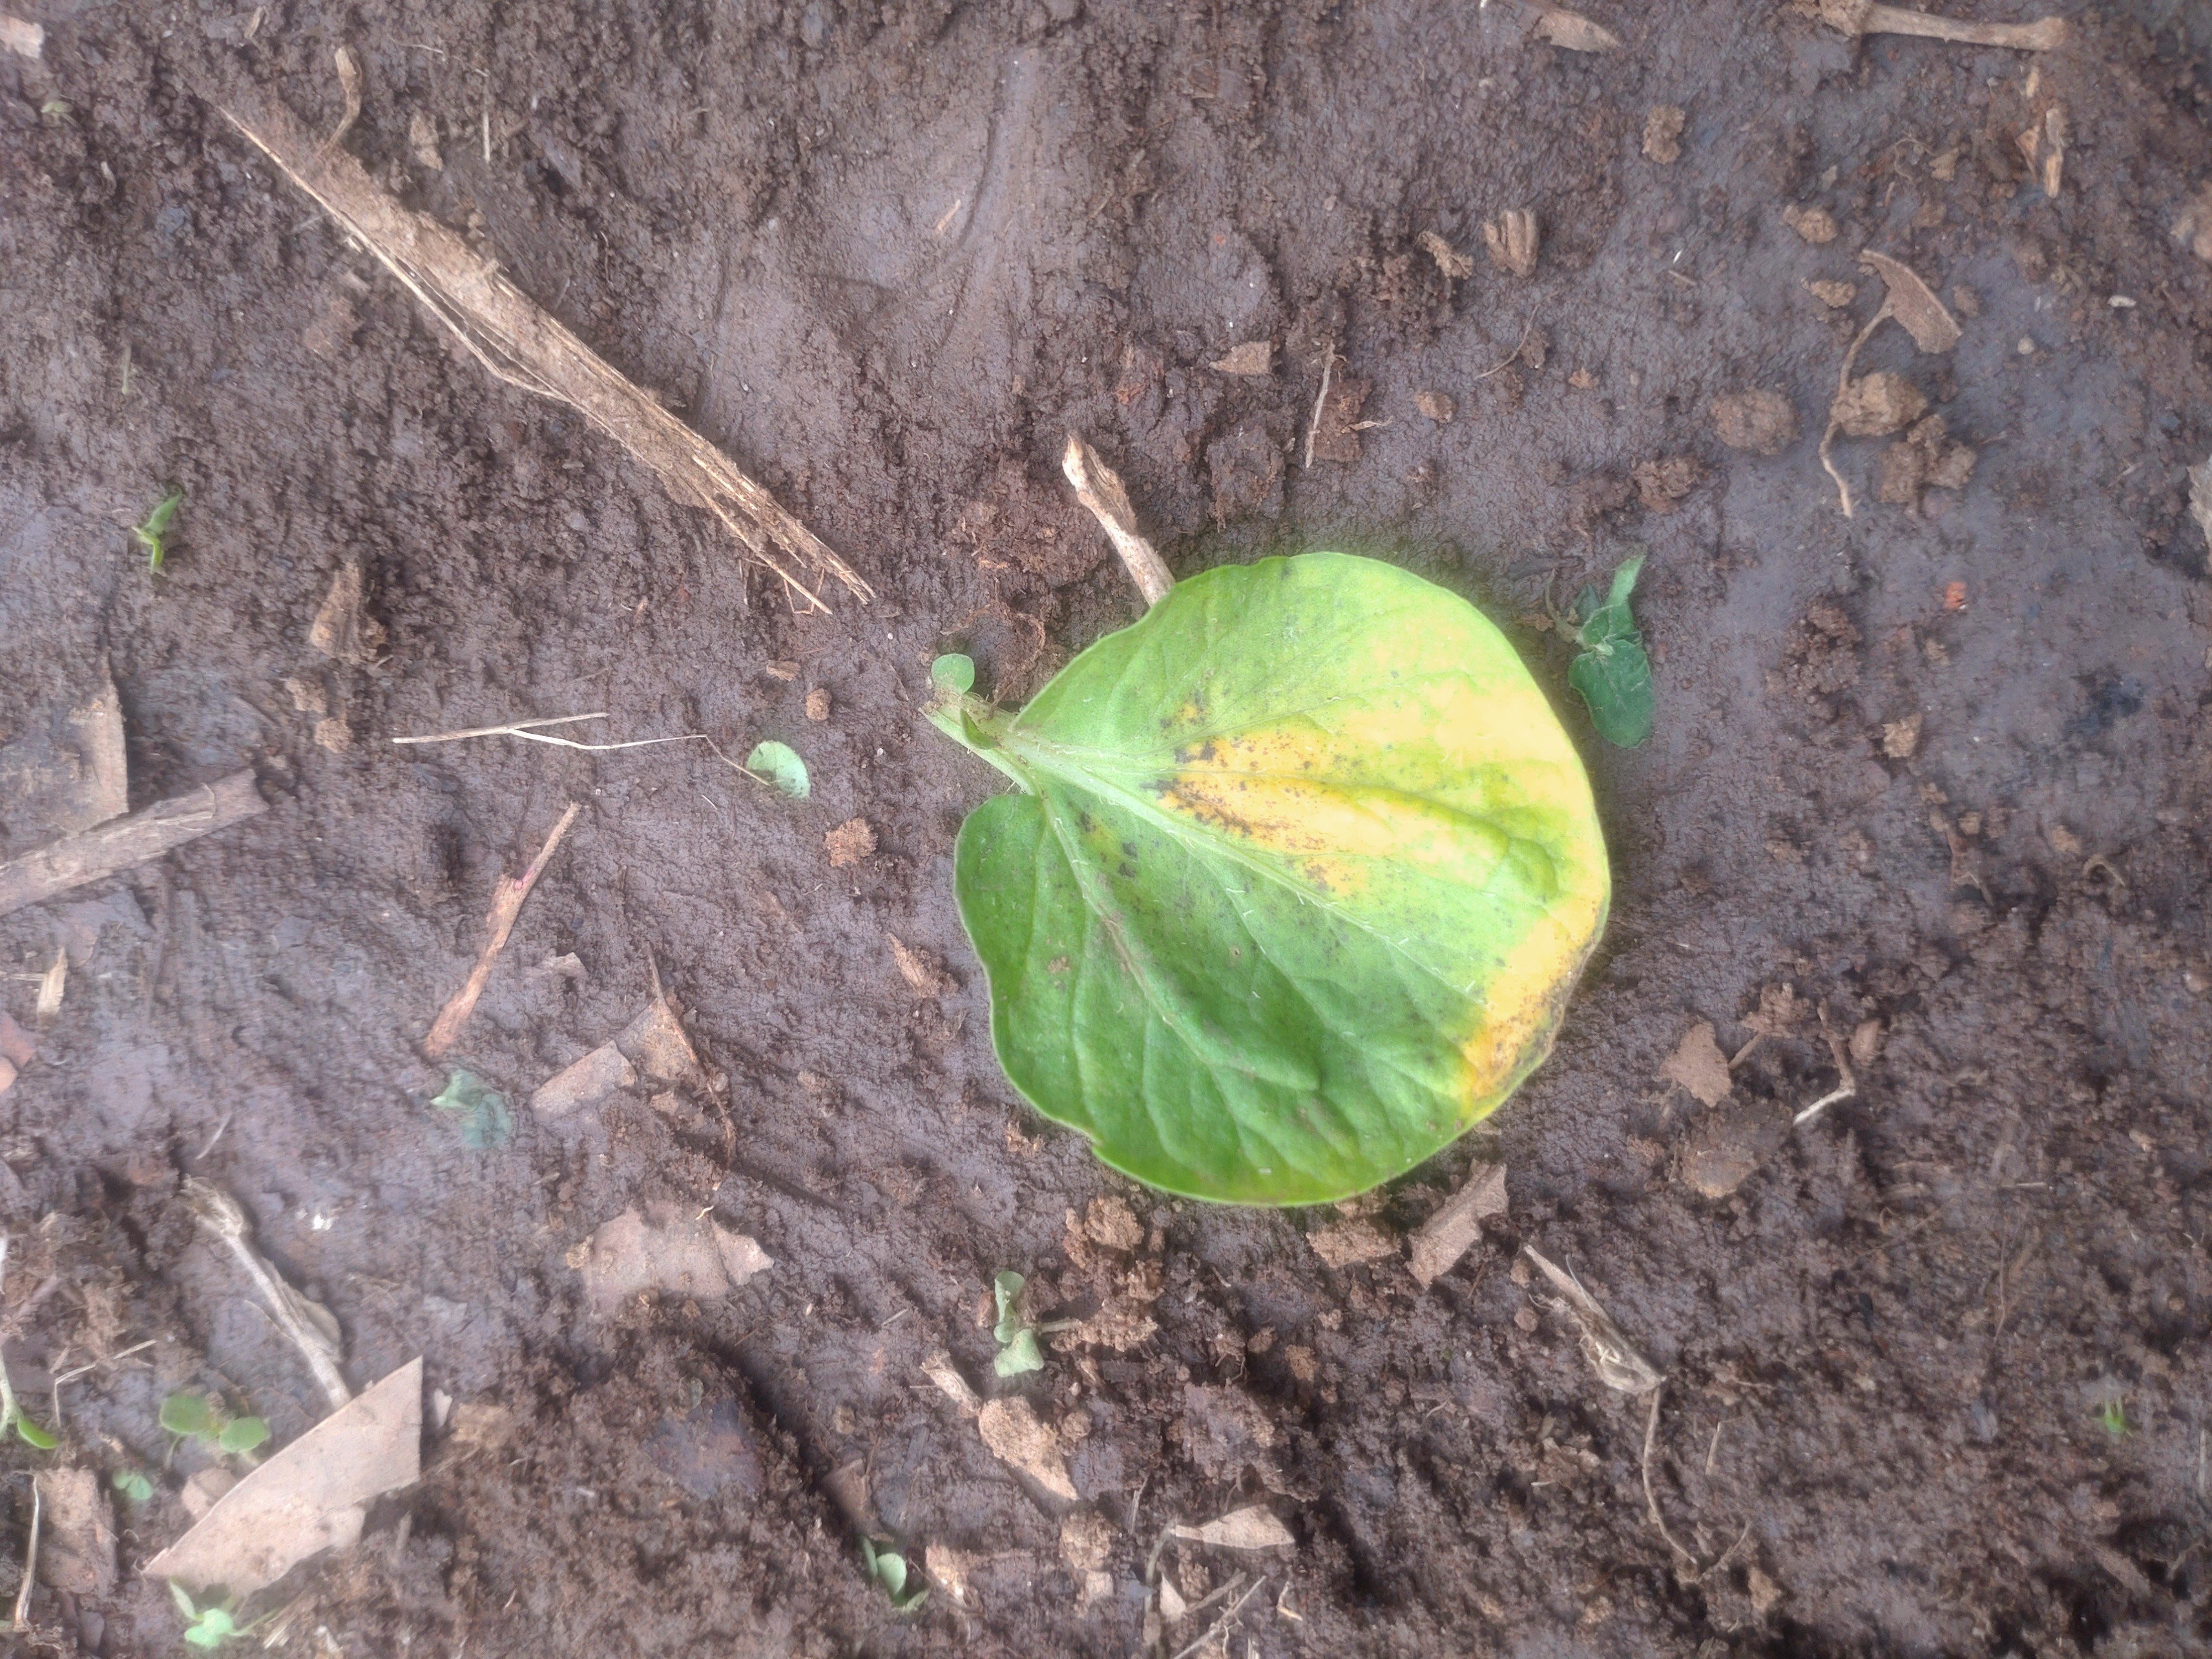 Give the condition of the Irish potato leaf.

late blight
